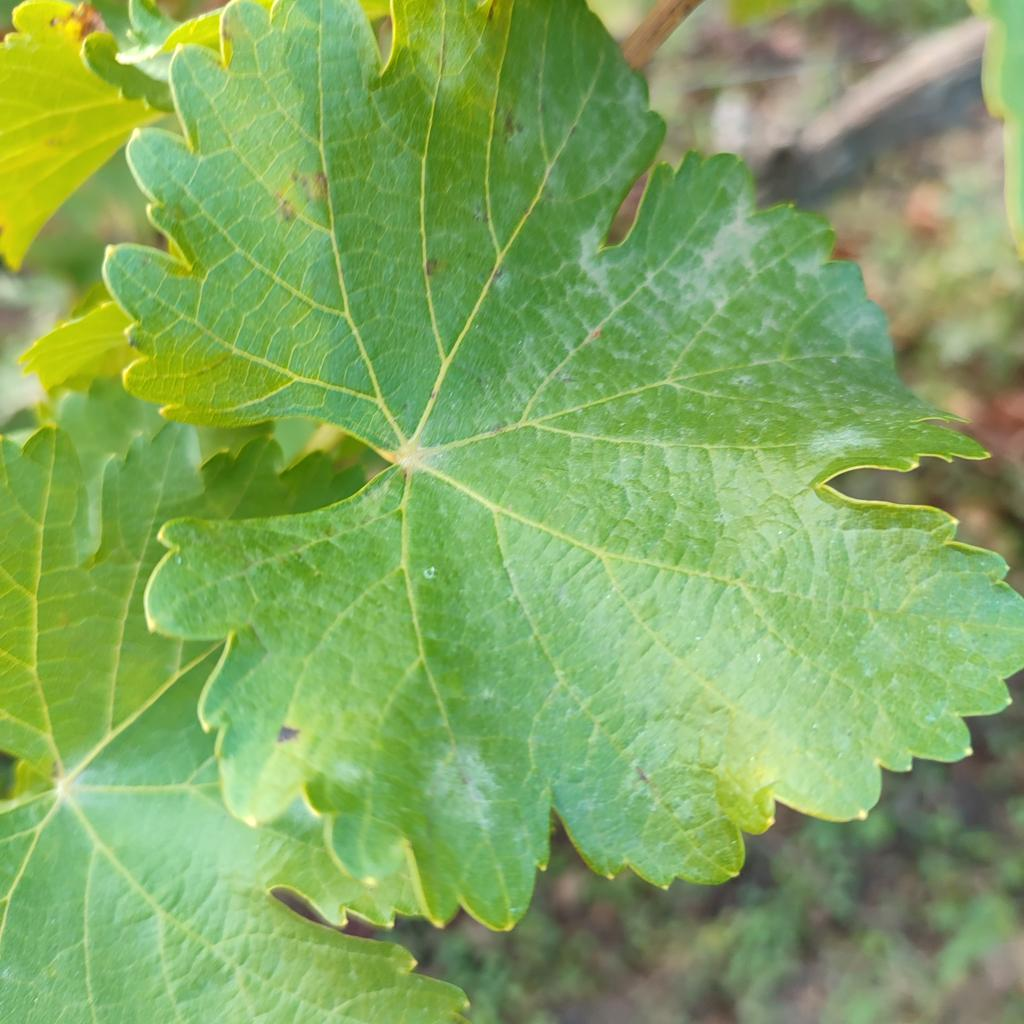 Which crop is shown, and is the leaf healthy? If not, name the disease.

grapevine, powdery mildew
